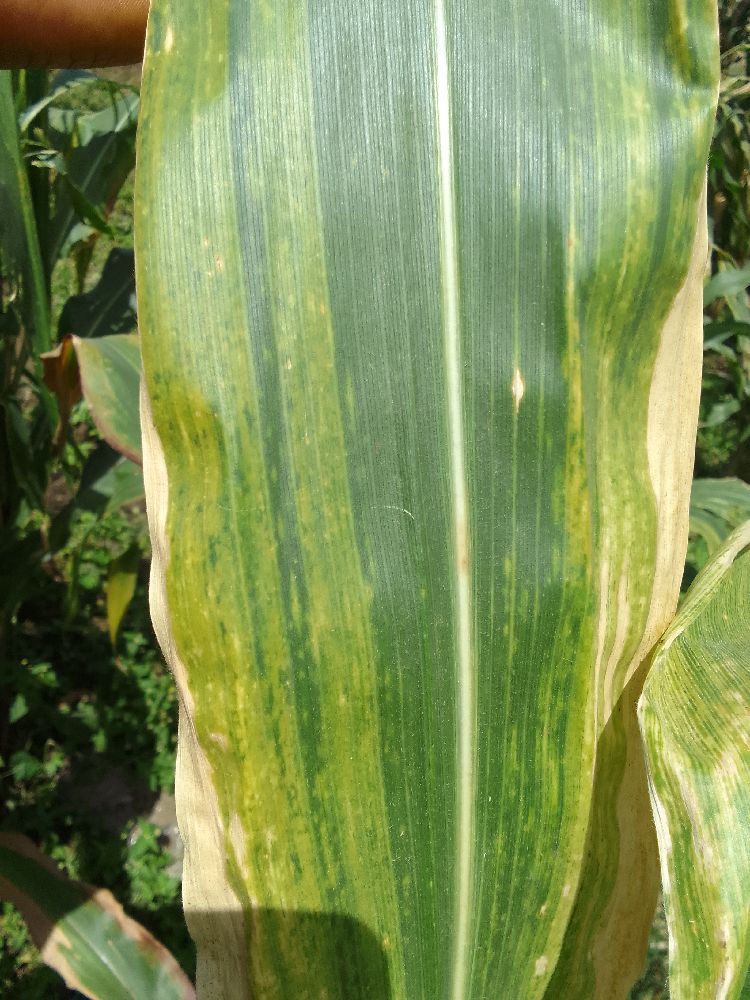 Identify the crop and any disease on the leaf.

maize, maize lethal necrosis
